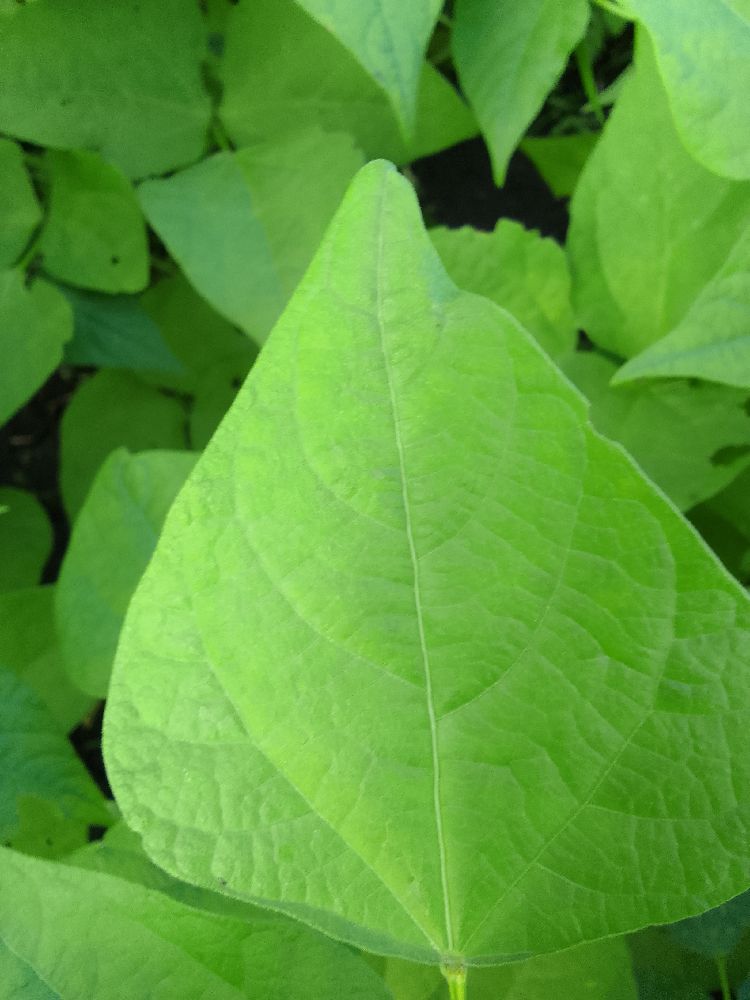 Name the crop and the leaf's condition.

common bean, healthy
